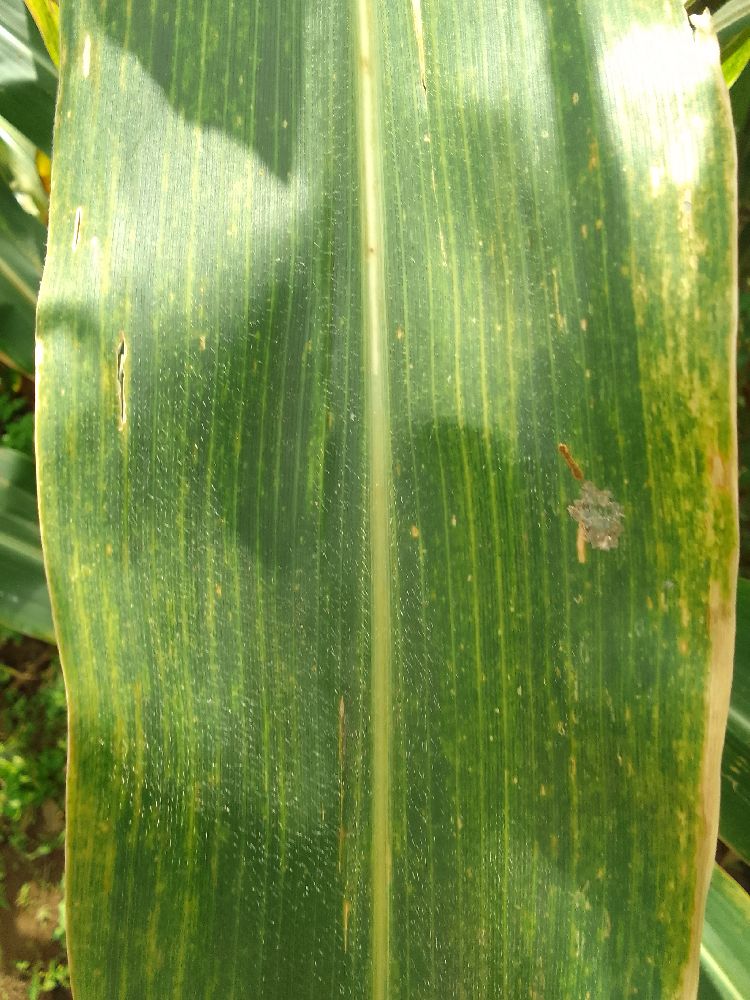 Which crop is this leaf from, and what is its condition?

maize, maize lethal necrosis
